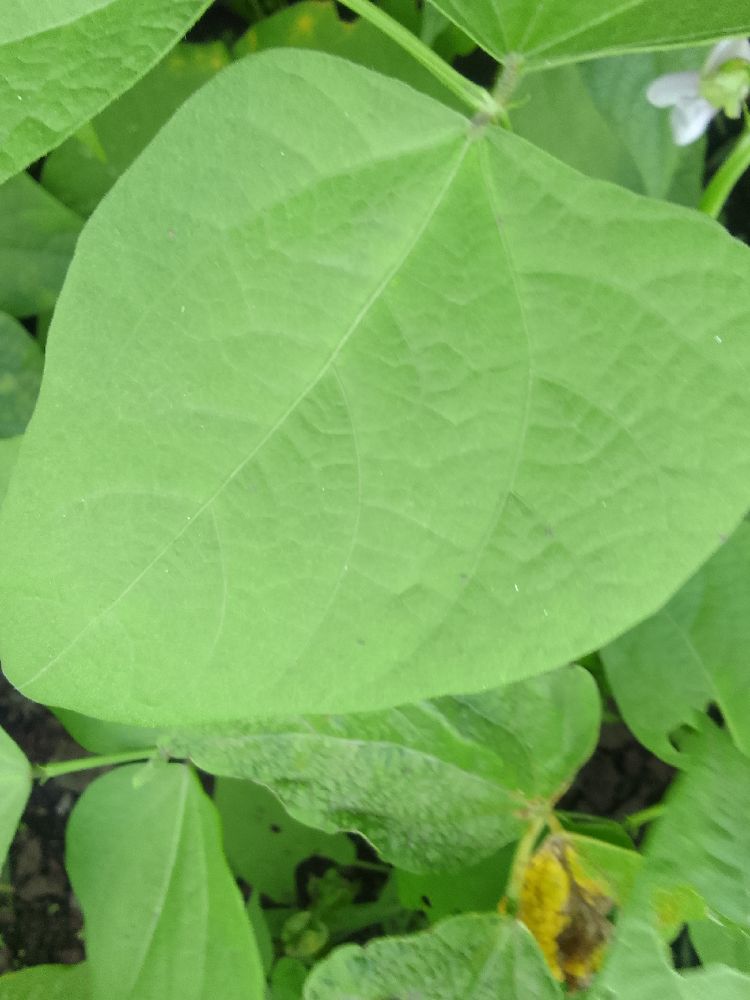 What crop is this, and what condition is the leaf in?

common bean, healthy
